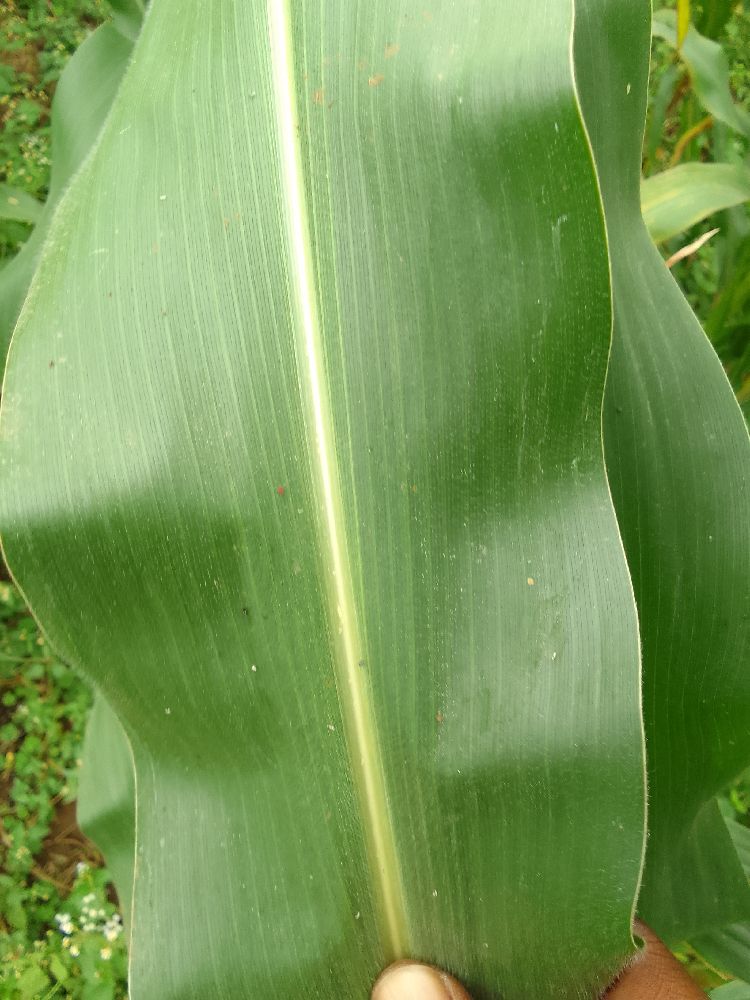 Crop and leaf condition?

maize, healthy
